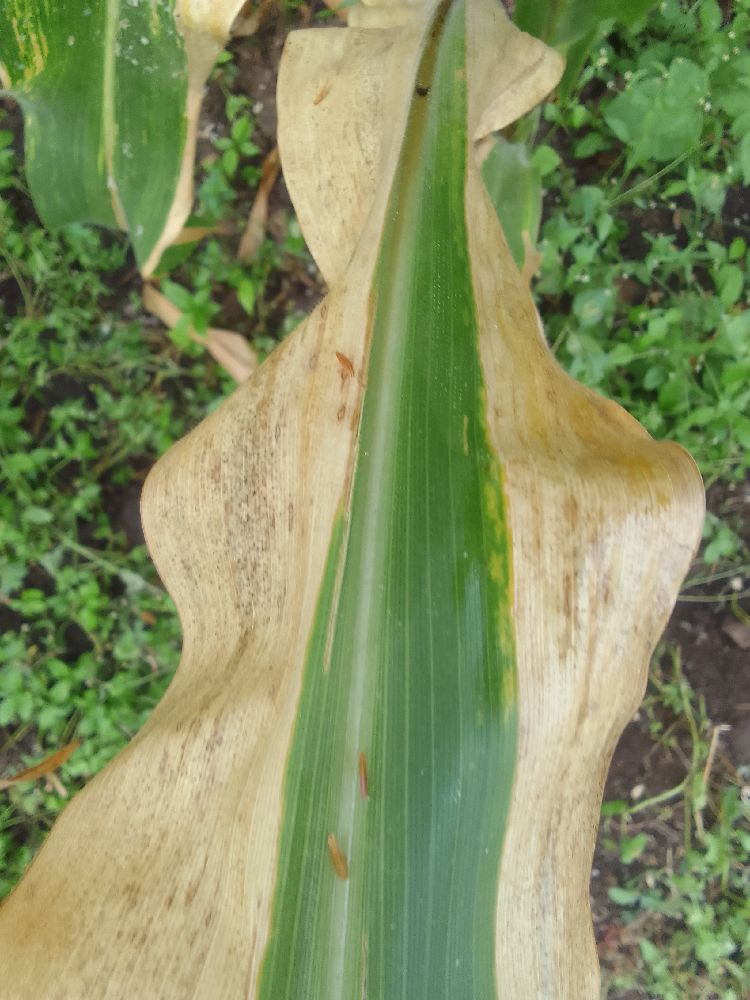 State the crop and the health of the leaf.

maize, maize lethal necrosis
